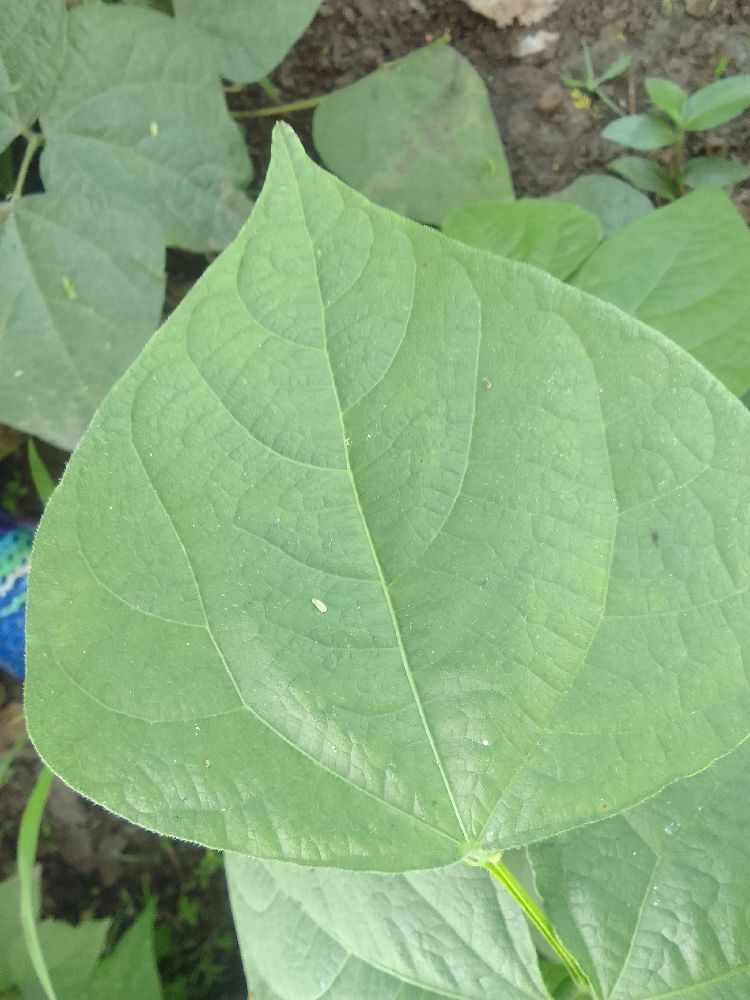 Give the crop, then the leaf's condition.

common bean, healthy
